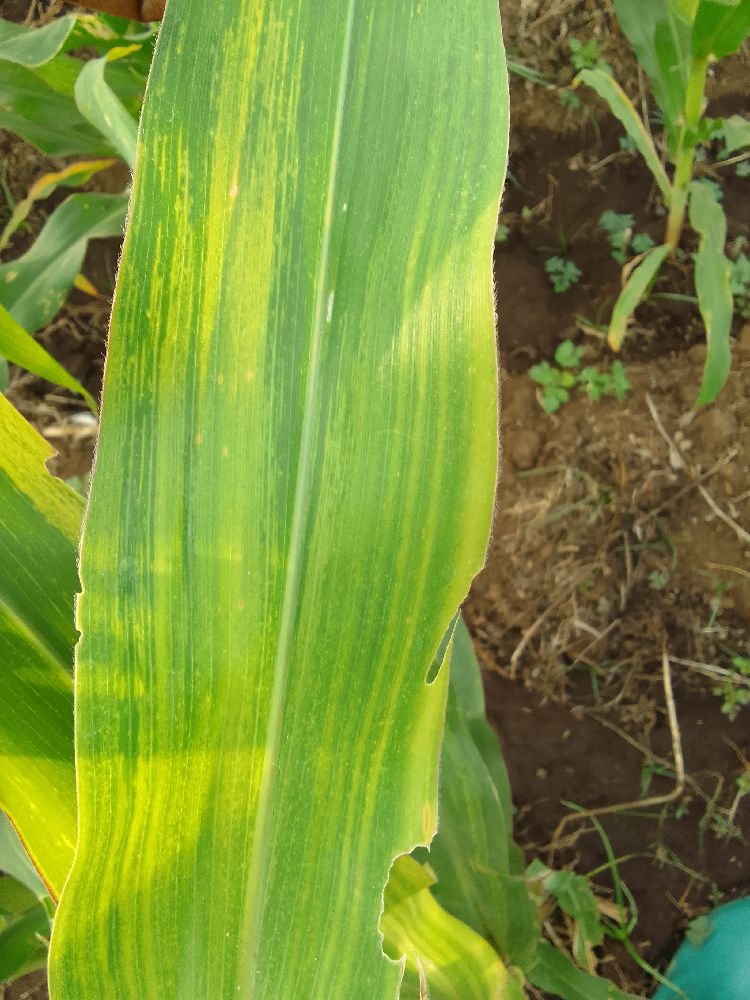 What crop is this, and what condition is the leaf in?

maize, maize lethal necrosis
